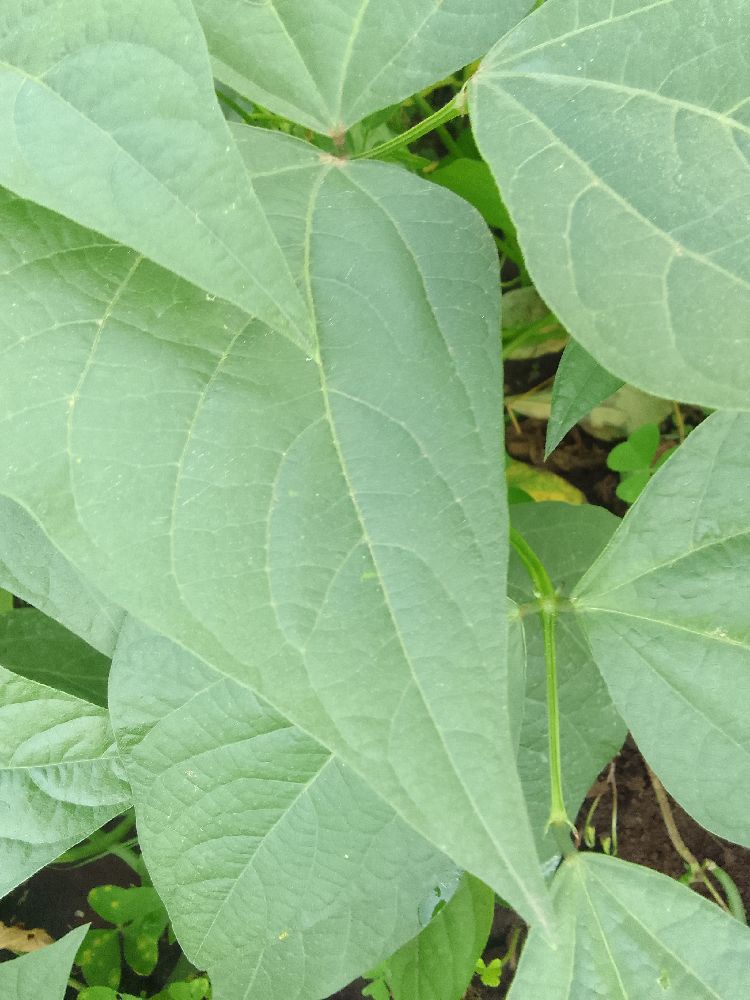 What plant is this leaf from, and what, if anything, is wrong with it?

common bean, healthy
